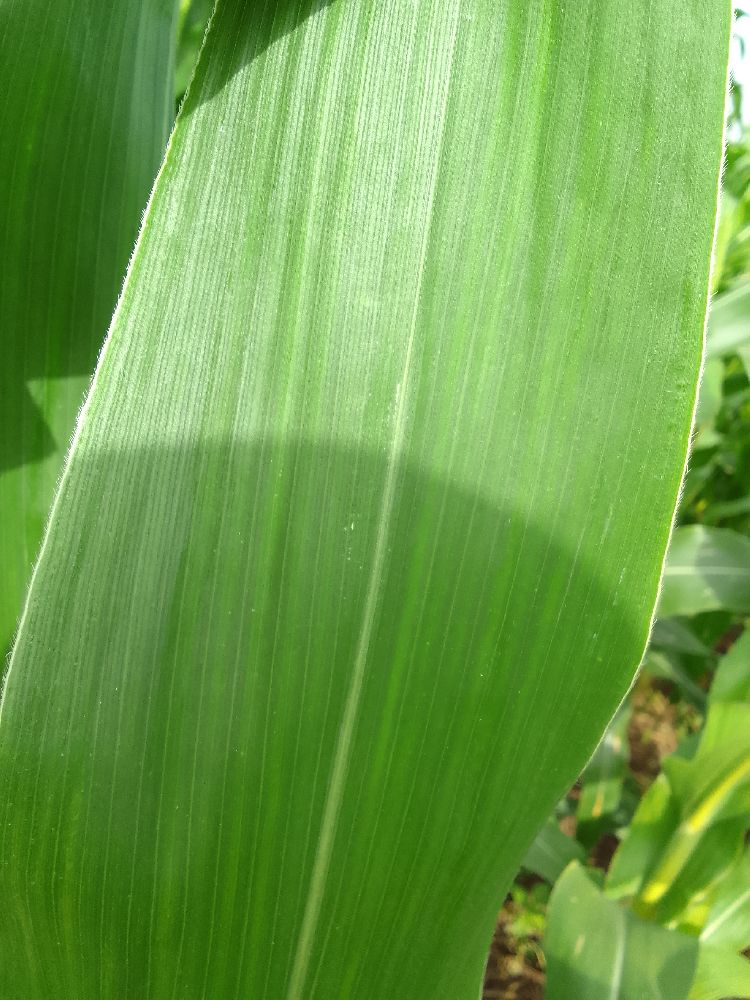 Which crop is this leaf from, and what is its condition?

maize, healthy
